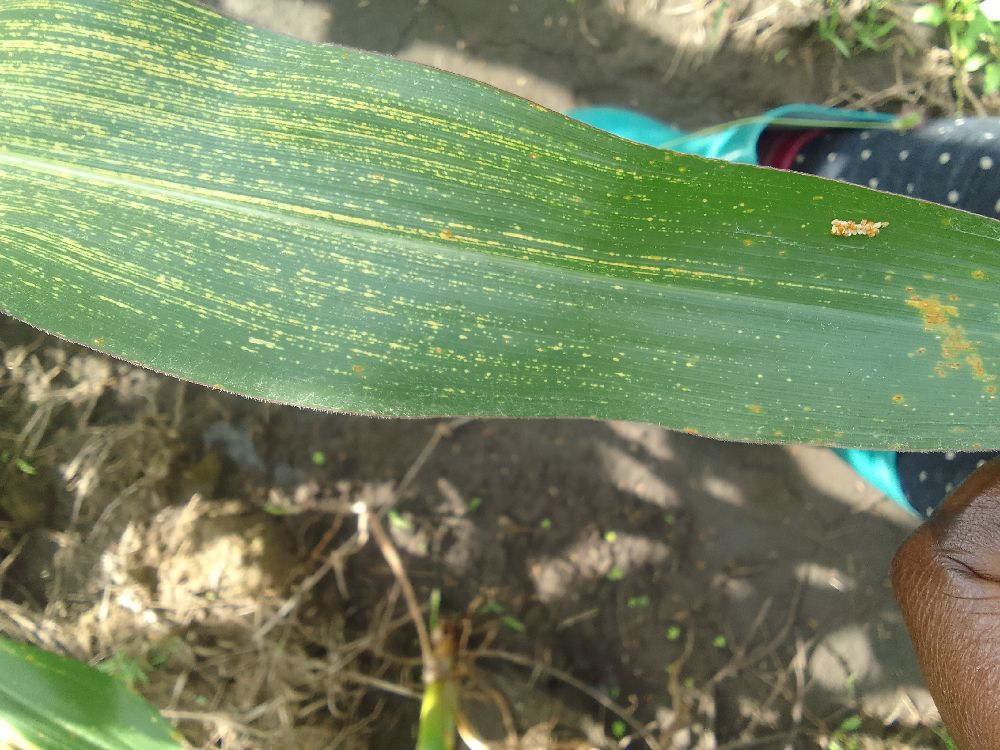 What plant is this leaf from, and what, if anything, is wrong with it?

maize, maize streak virus
